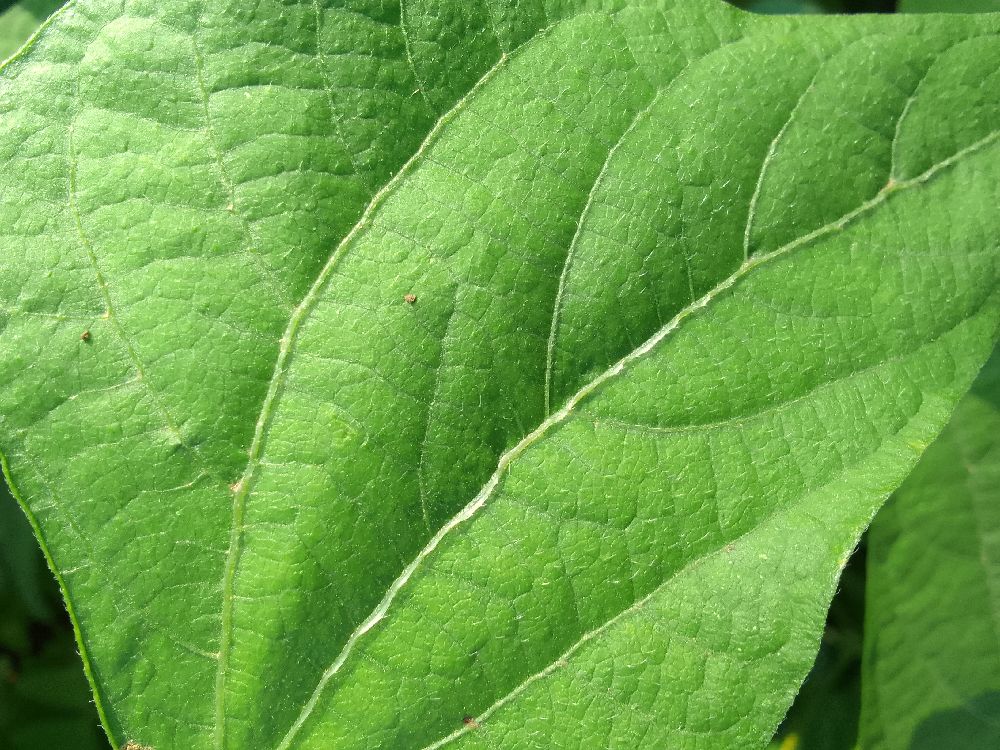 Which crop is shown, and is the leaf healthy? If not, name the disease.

common bean, healthy
